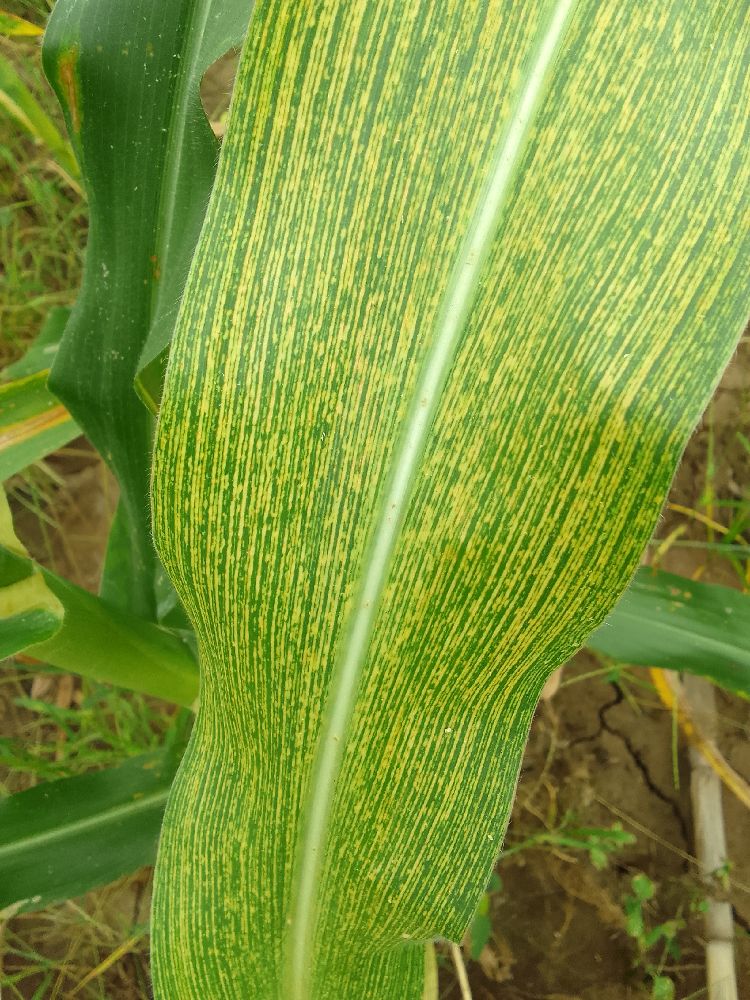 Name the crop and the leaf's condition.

maize, maize streak virus
